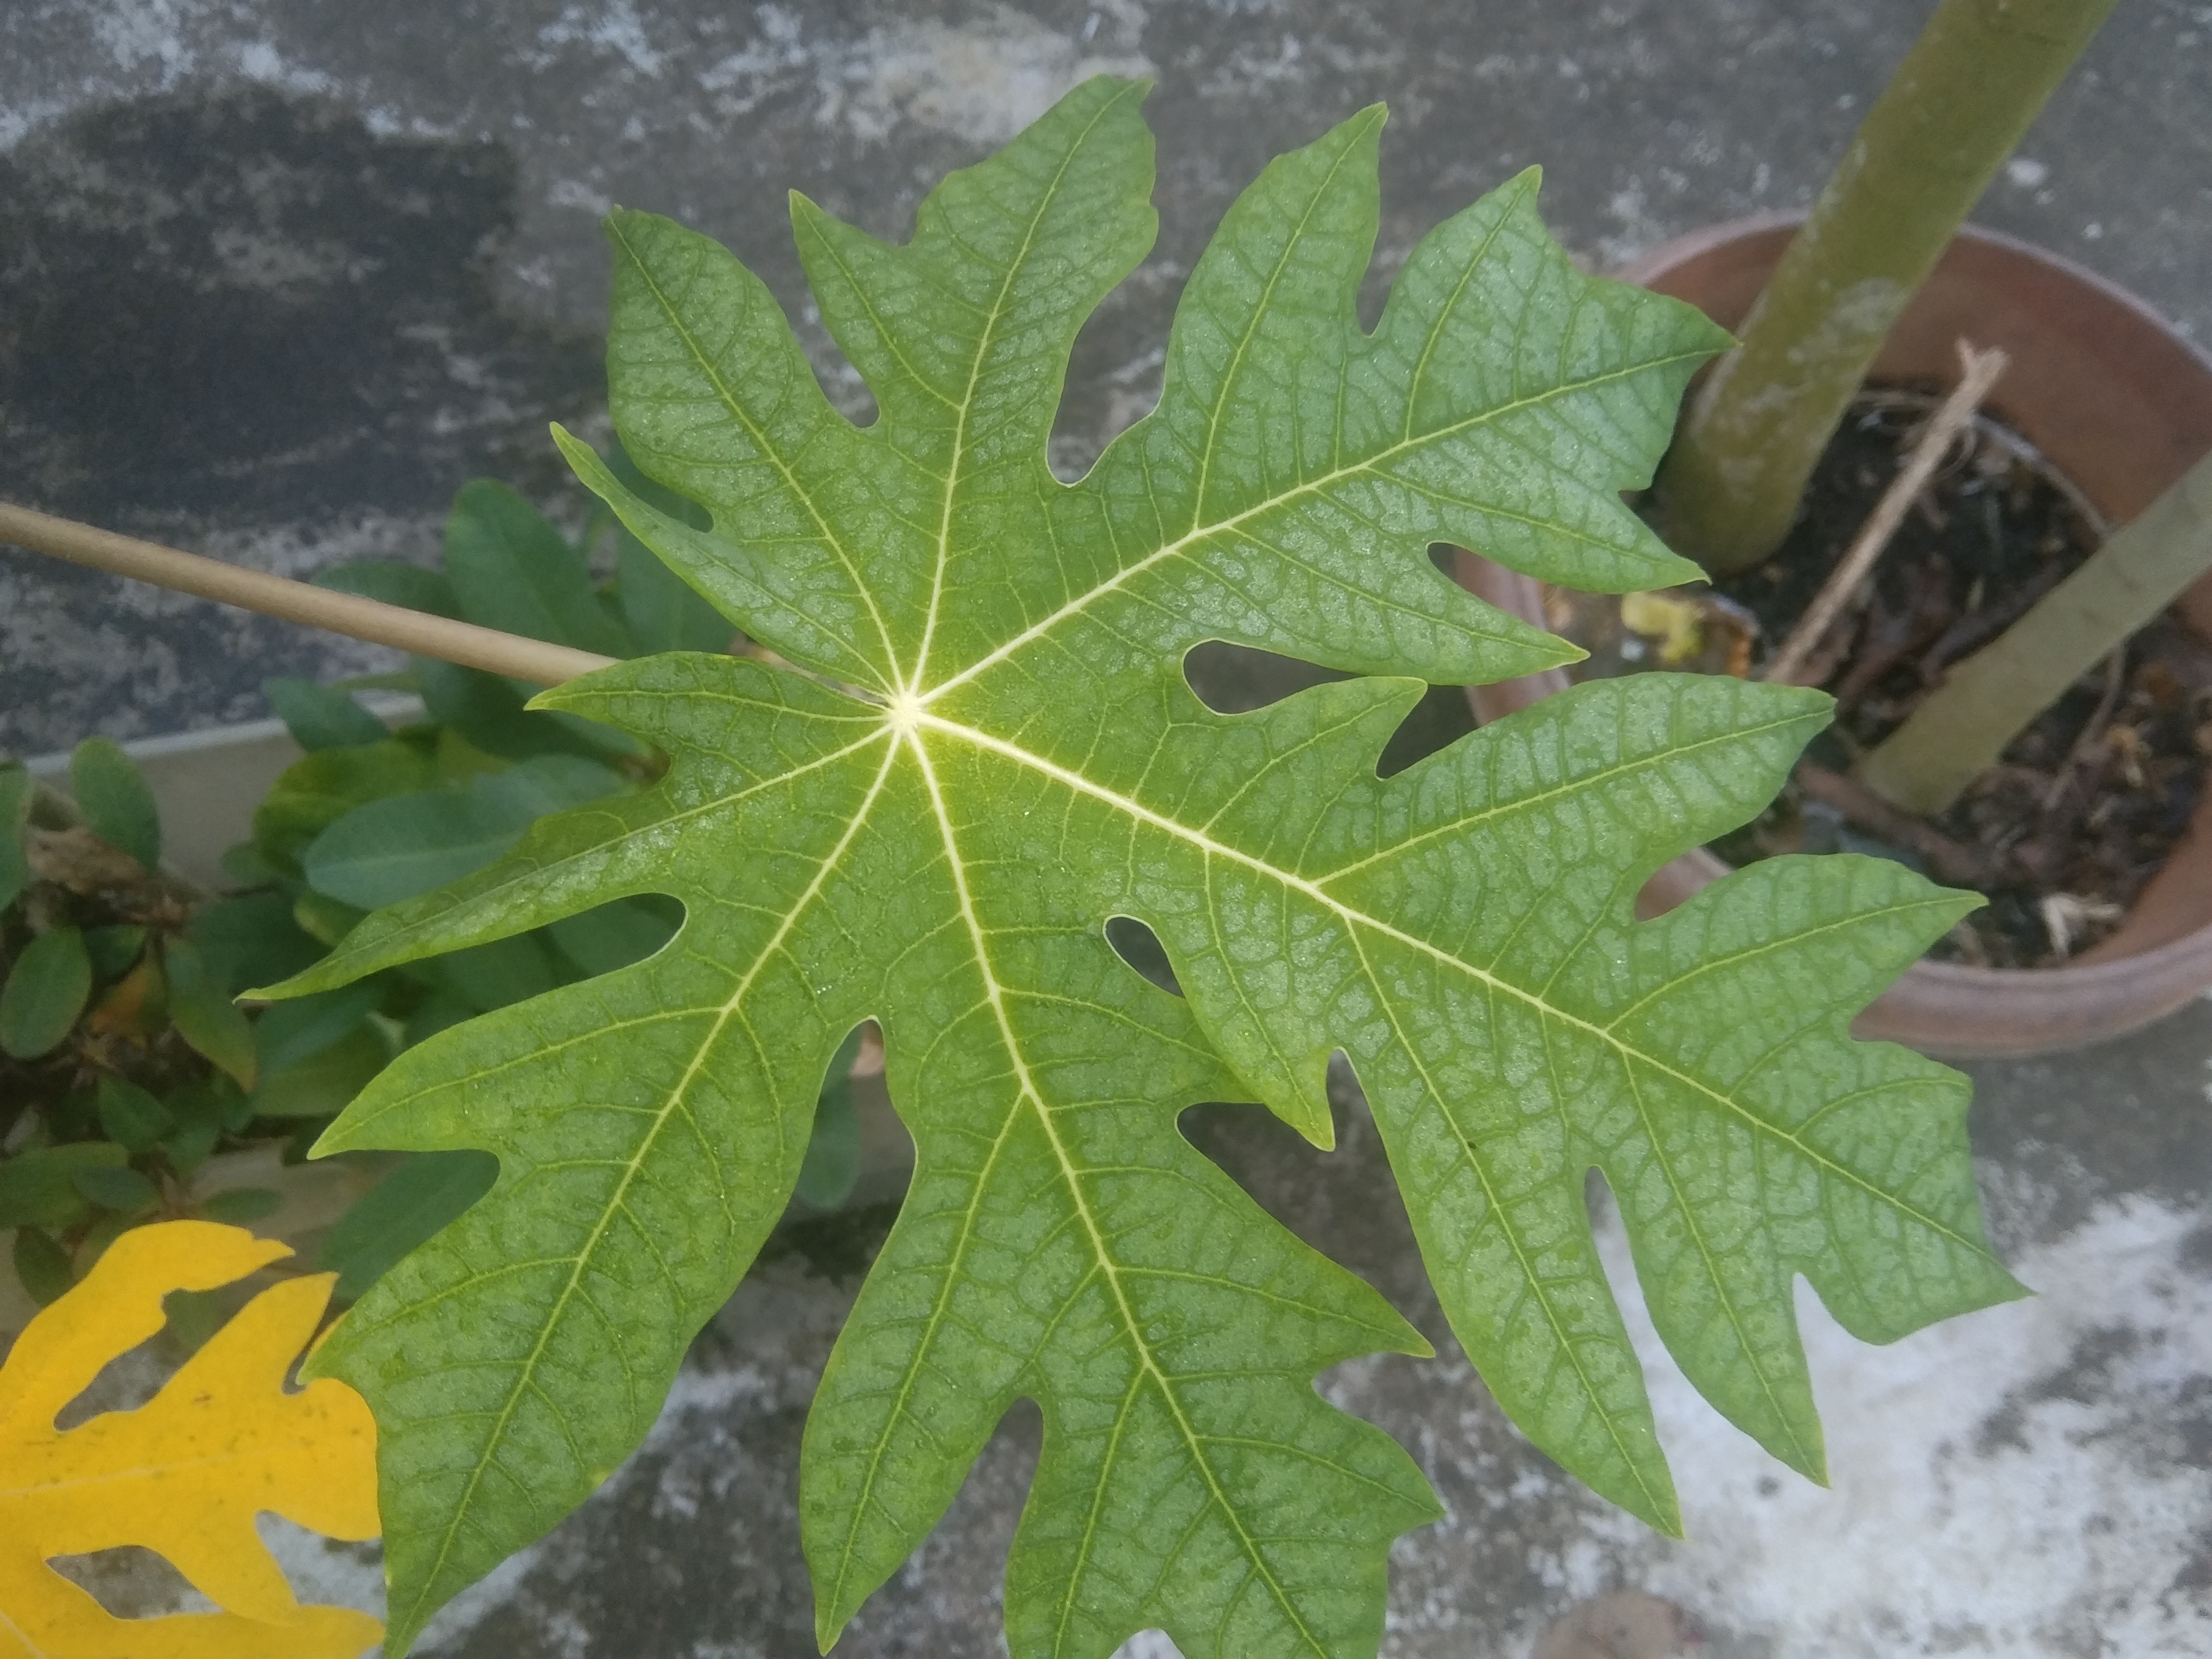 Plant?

papaya
